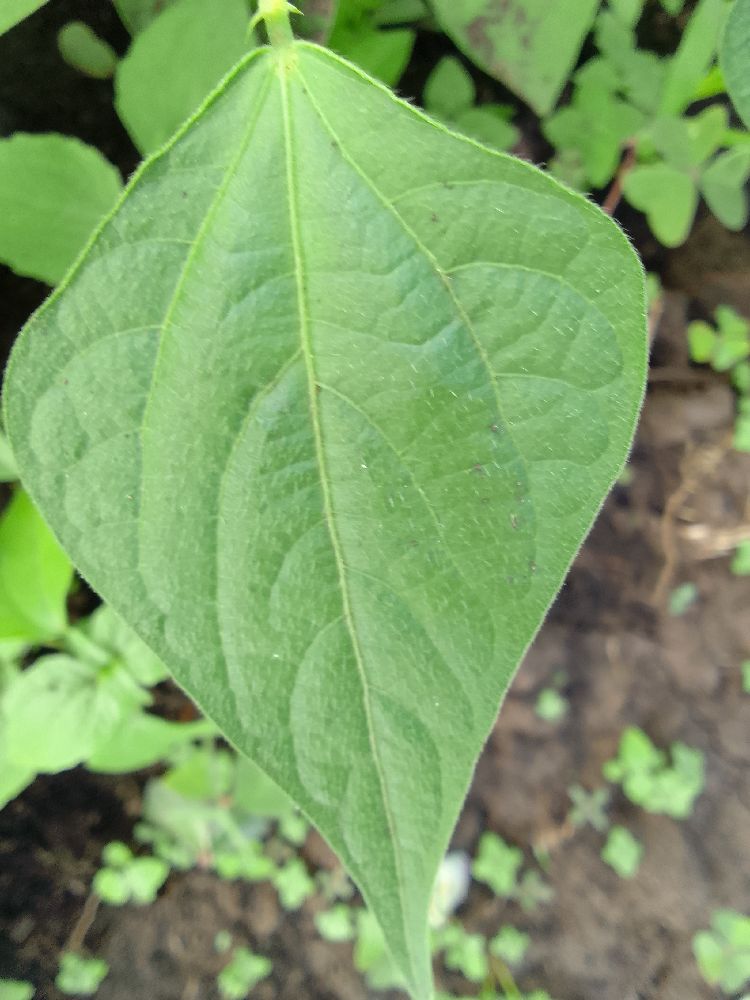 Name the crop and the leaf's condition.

common bean, healthy
